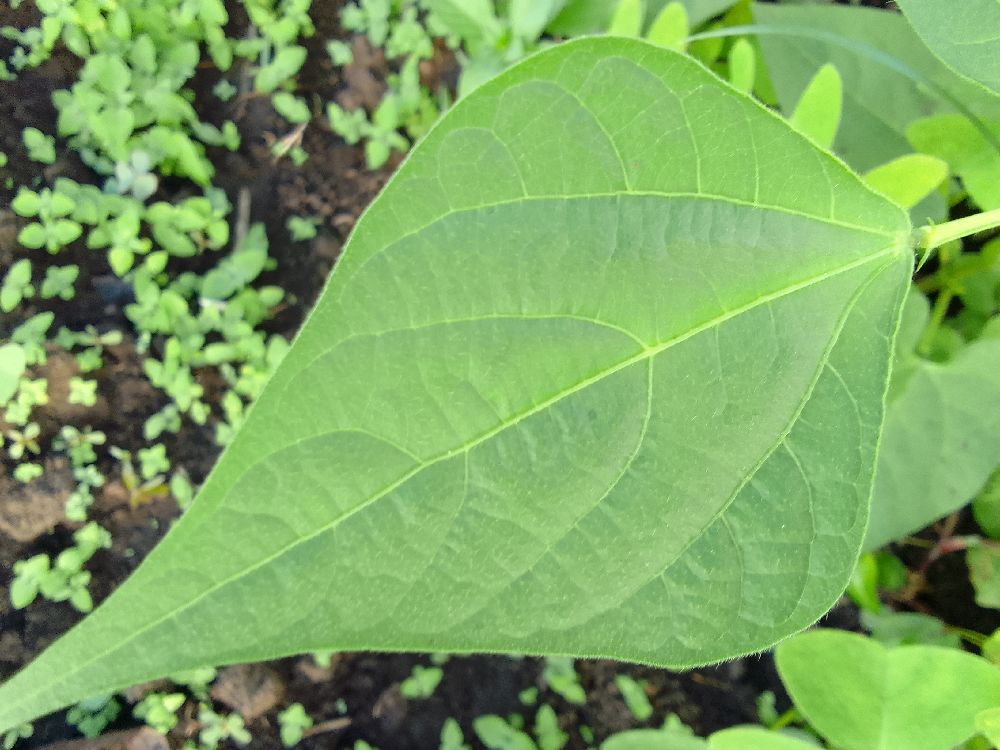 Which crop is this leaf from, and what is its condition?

common bean, healthy
